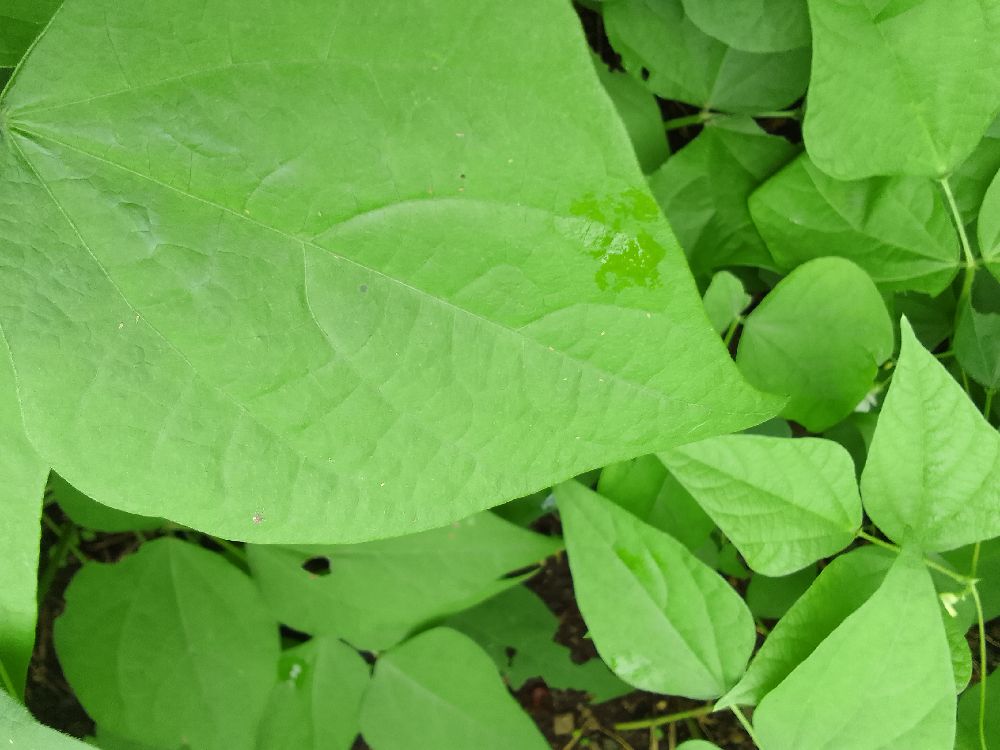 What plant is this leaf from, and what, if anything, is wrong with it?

common bean, healthy
